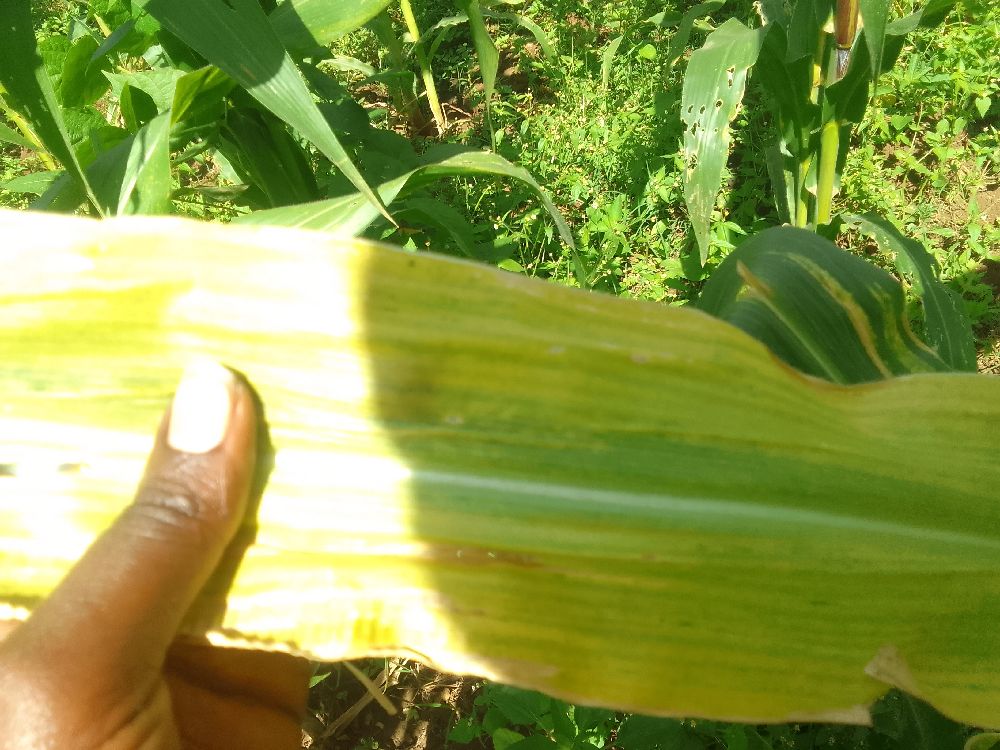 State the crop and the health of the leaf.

maize, maize lethal necrosis
